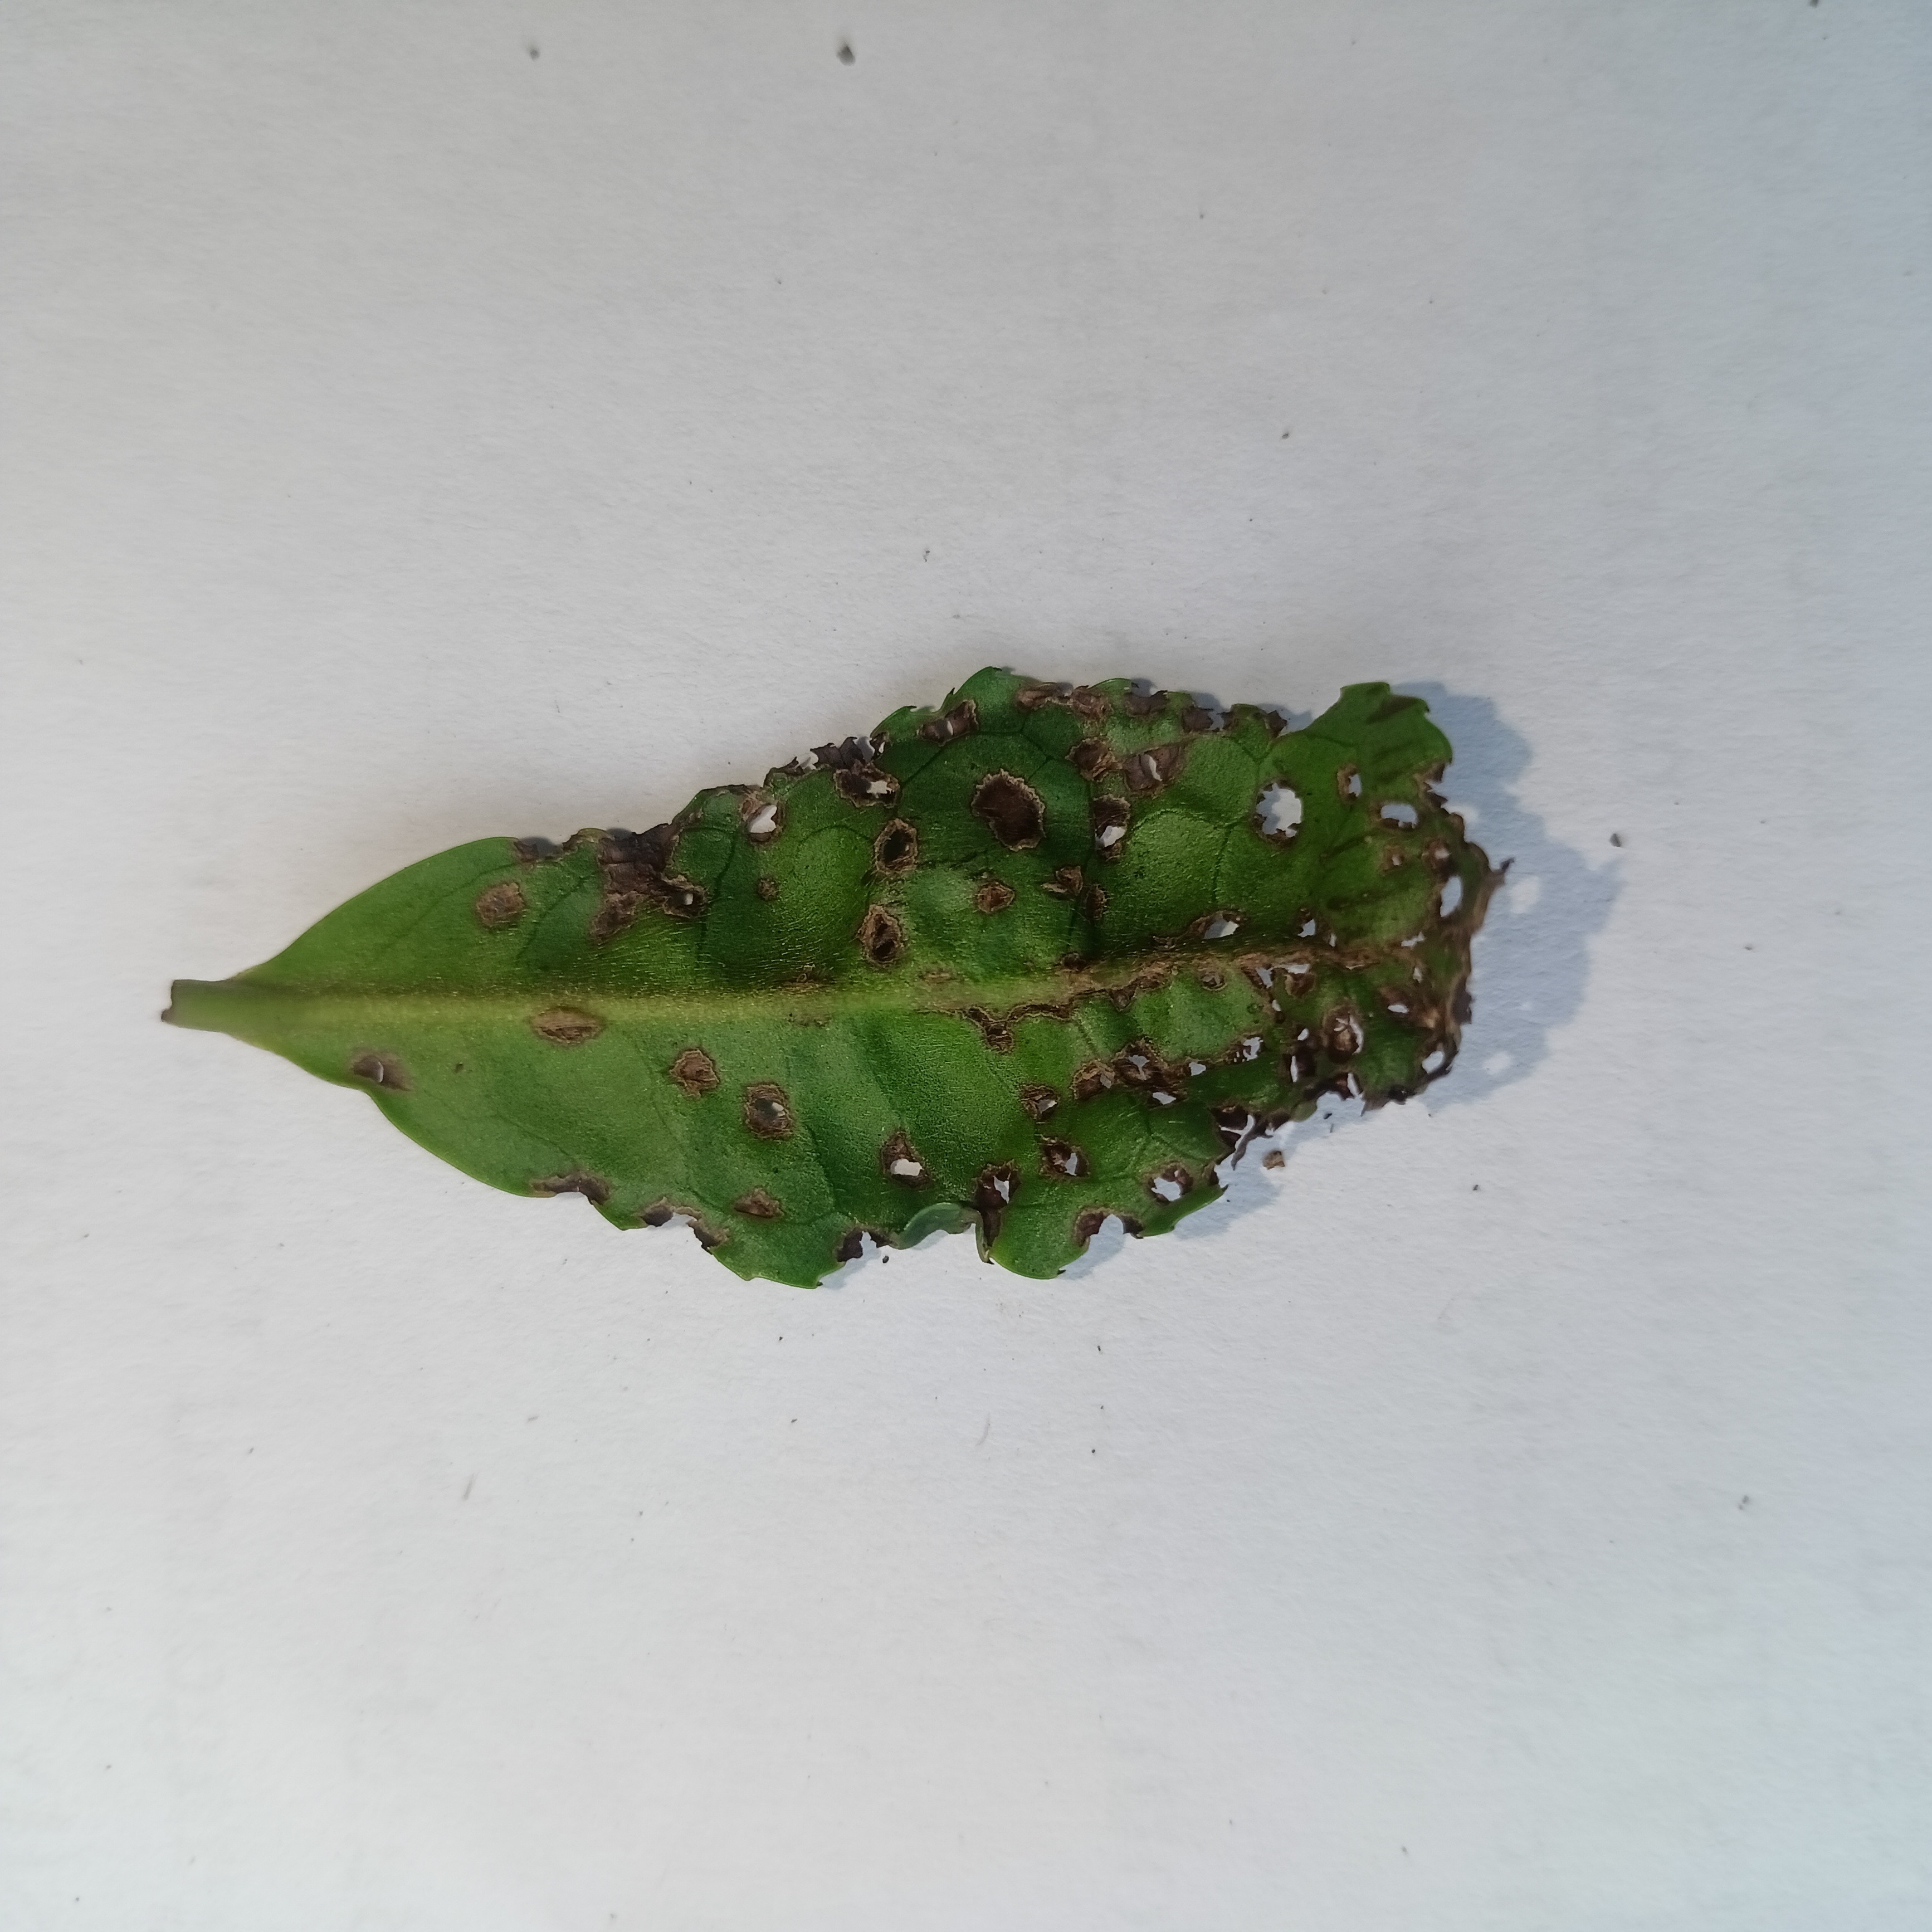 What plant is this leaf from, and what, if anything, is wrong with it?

tea, helopeltis
